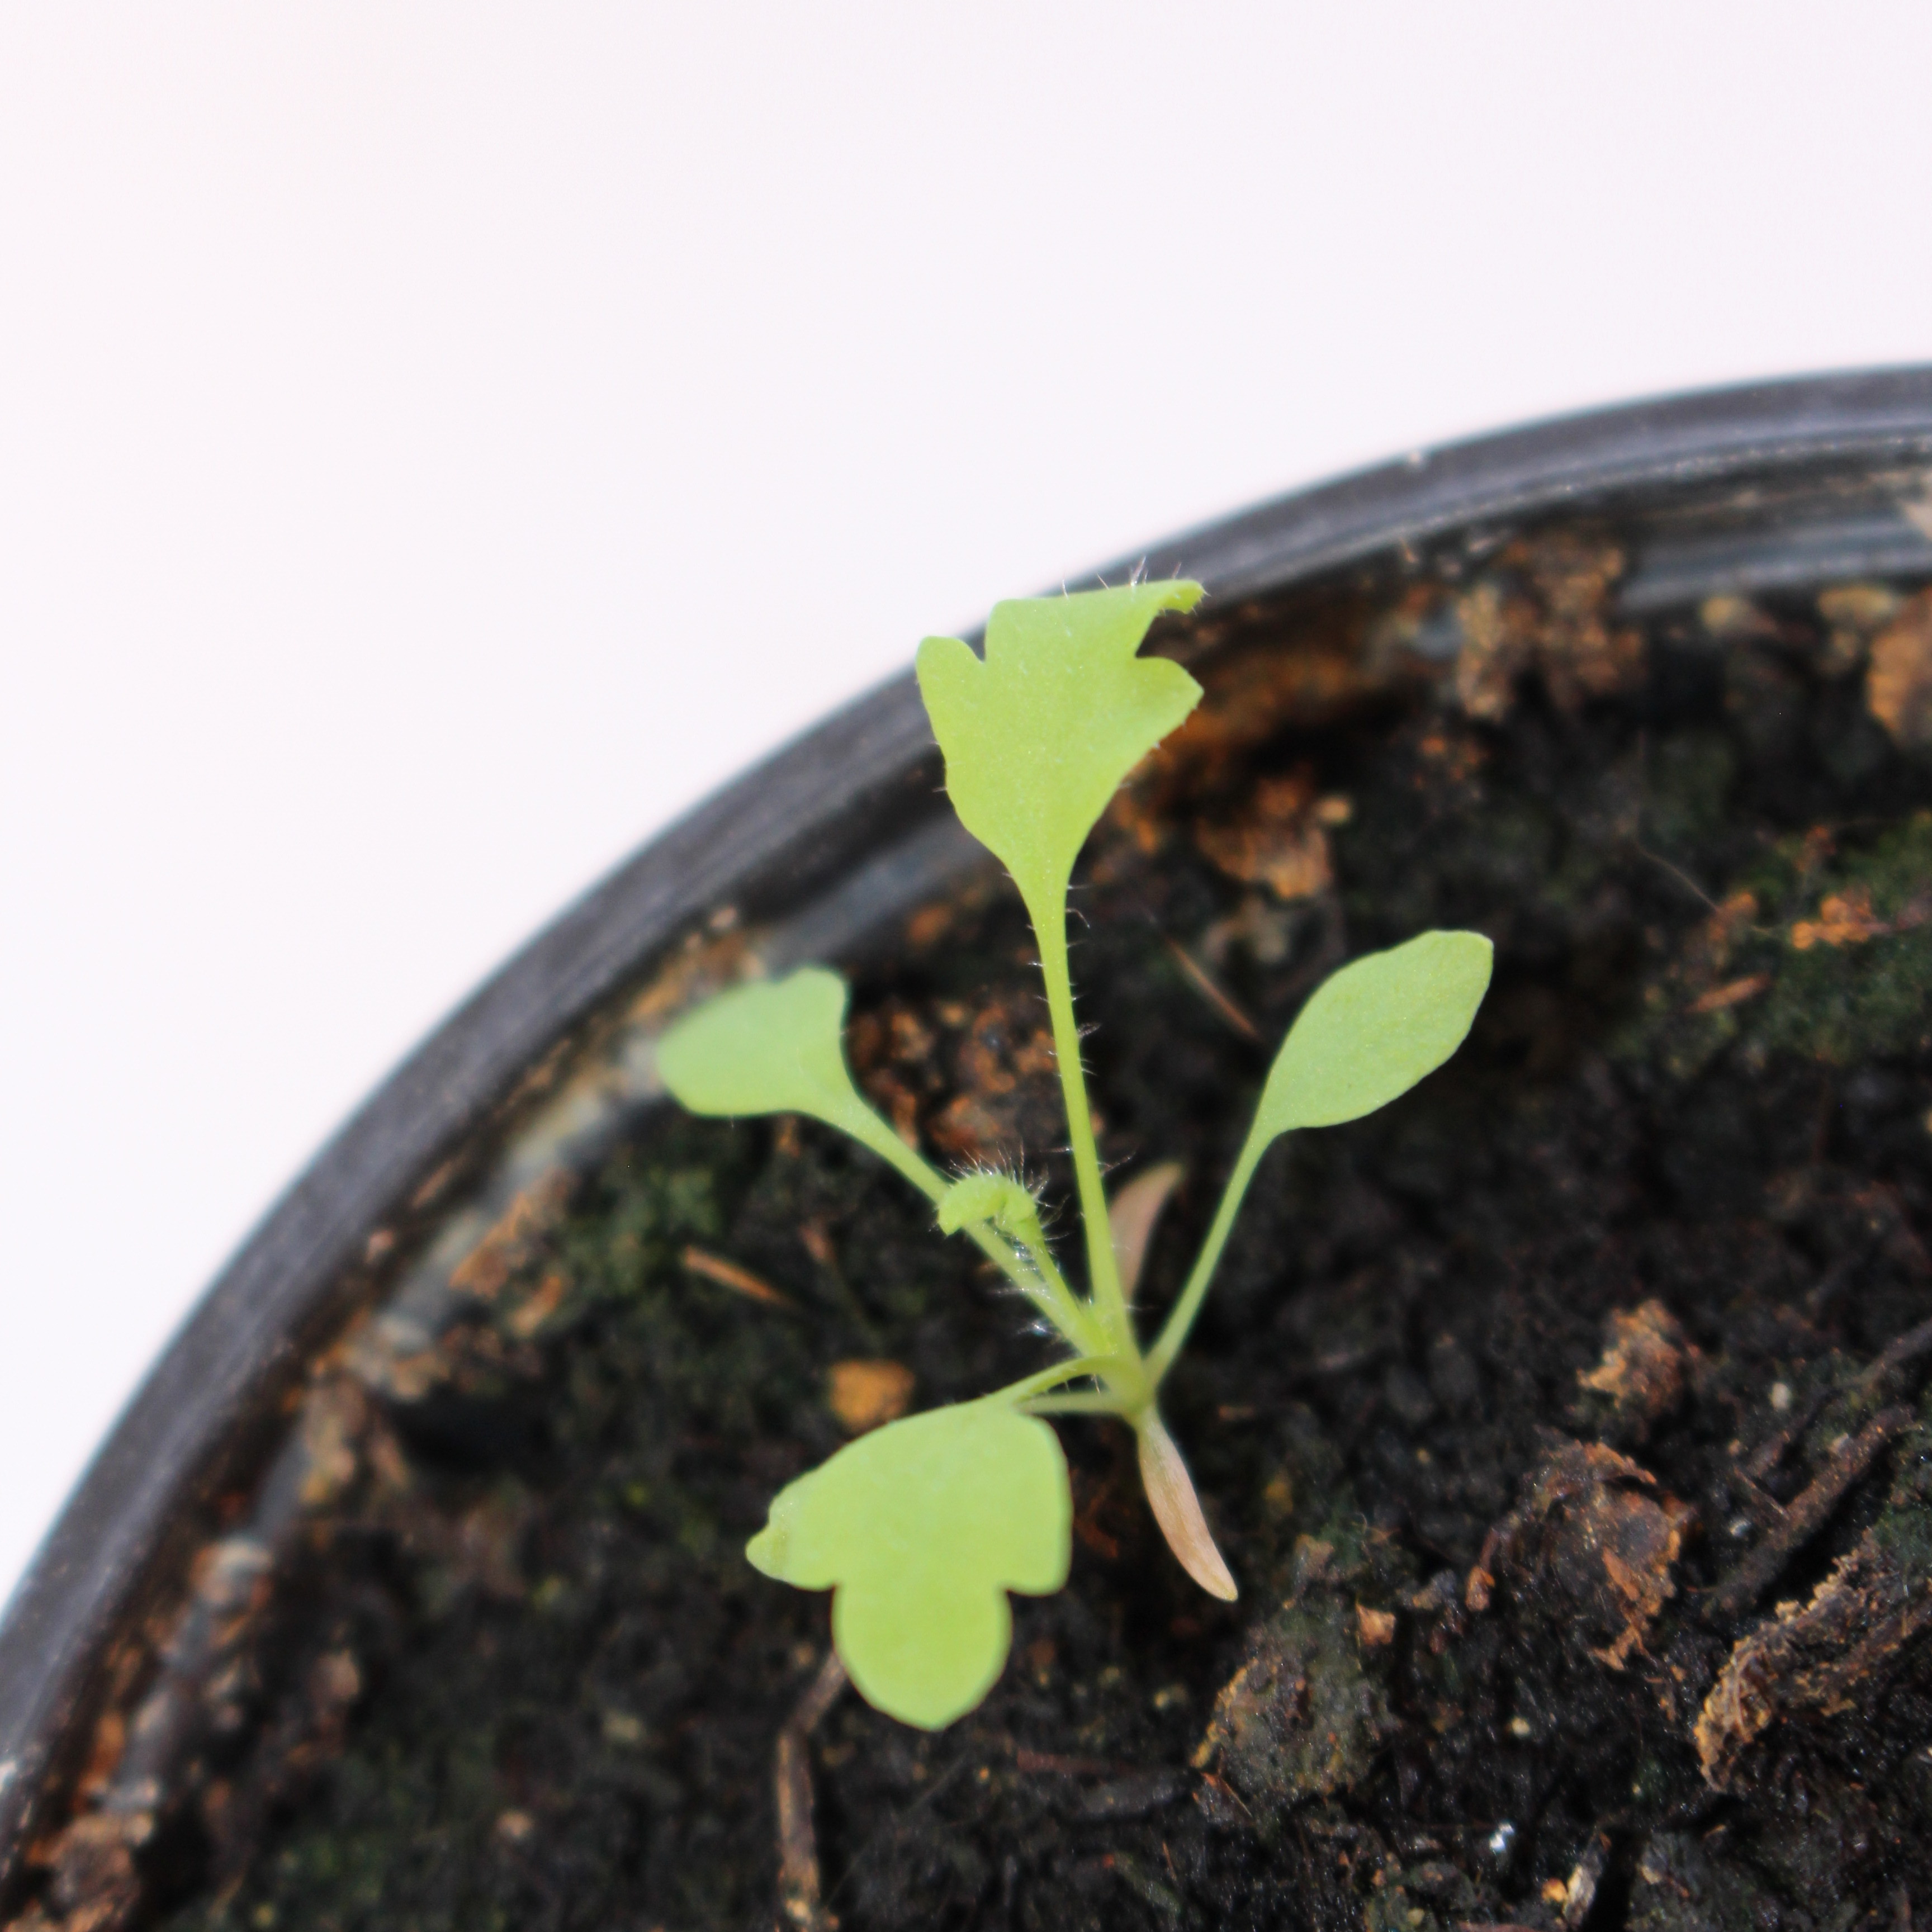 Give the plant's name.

Papaver rhoeas
